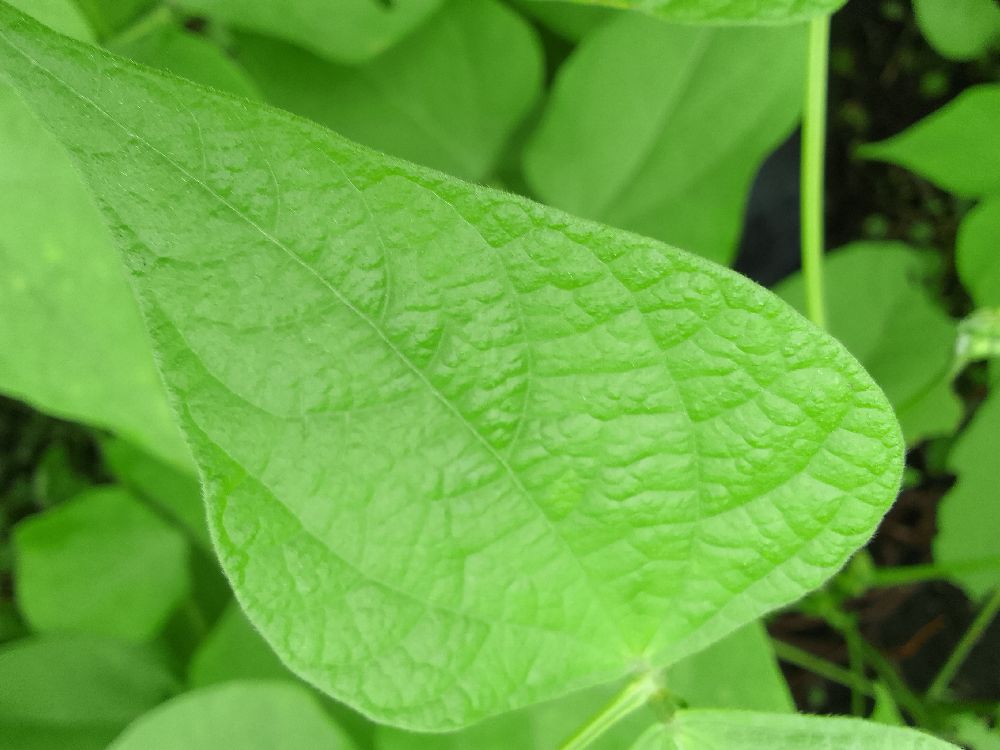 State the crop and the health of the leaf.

common bean, healthy
